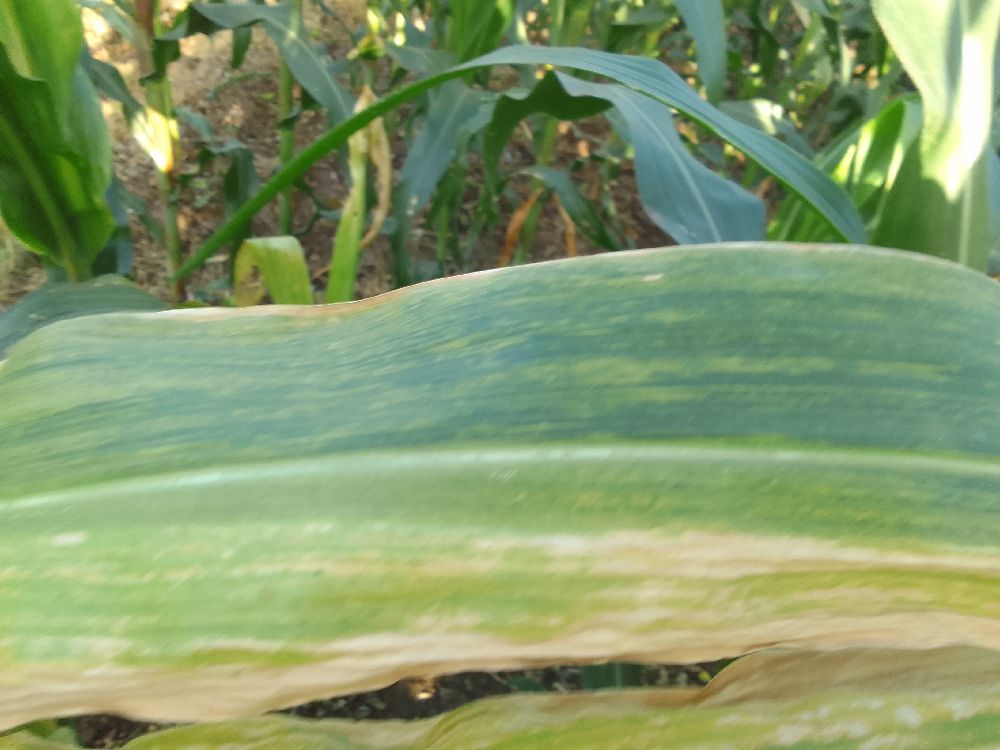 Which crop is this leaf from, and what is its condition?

maize, maize lethal necrosis
